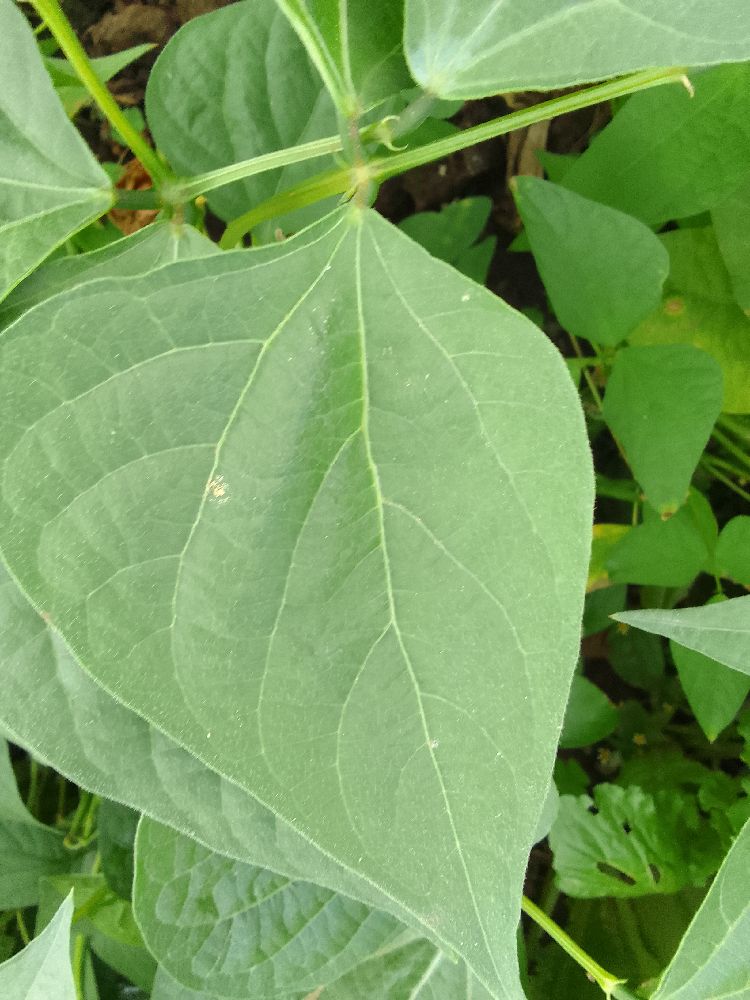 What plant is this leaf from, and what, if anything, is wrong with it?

common bean, healthy
